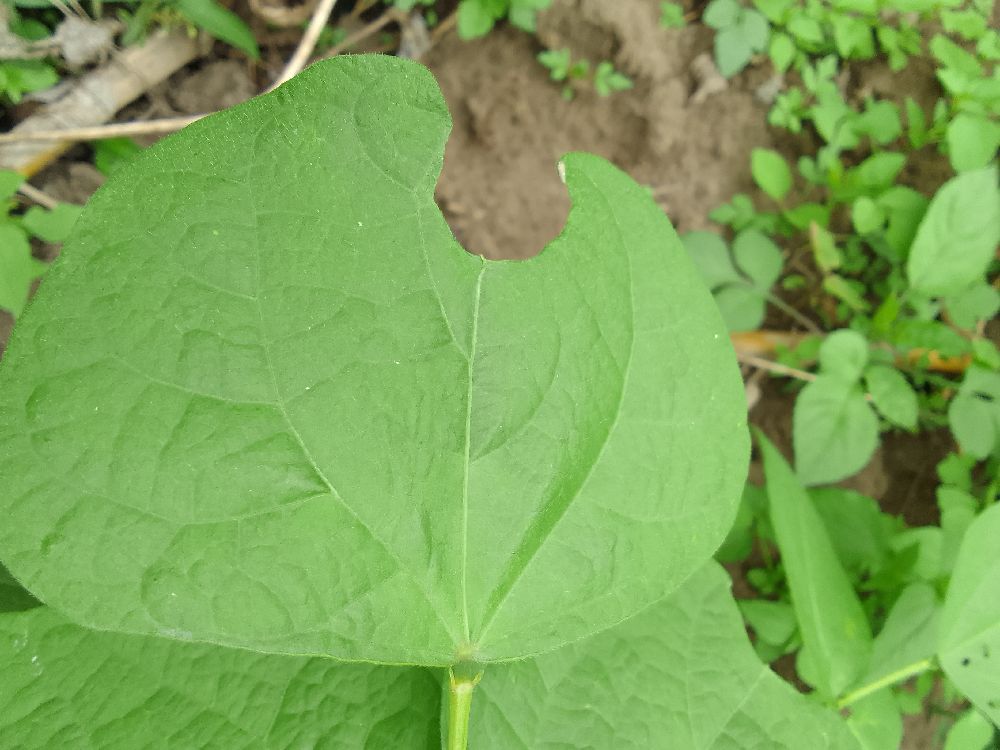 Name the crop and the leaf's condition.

common bean, healthy
